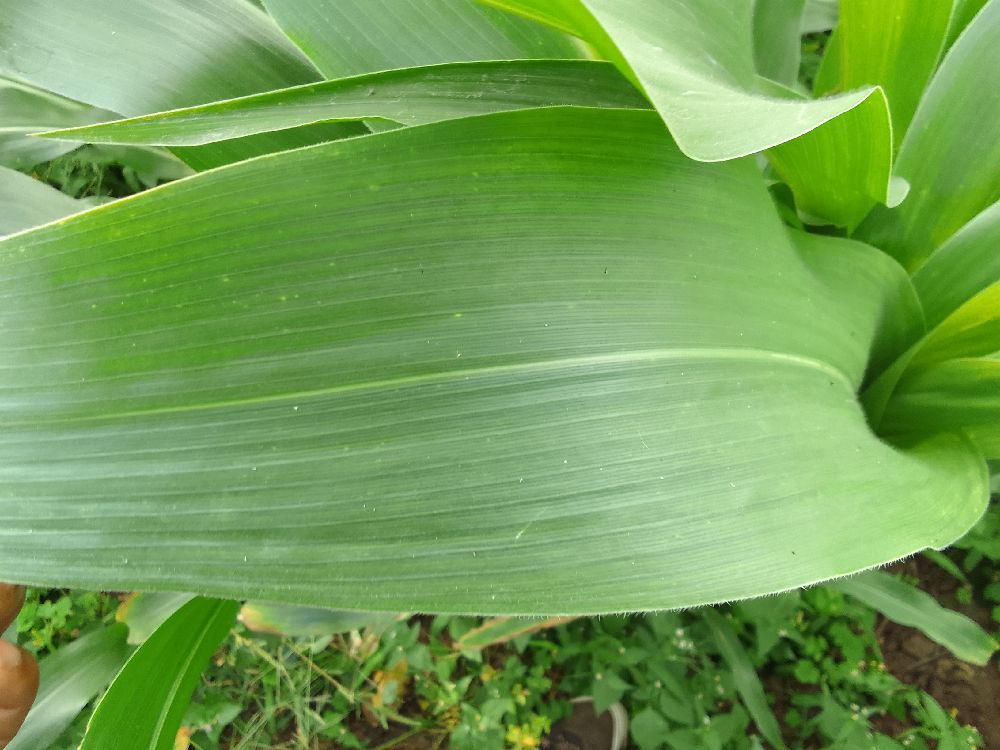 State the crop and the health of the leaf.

maize, healthy
